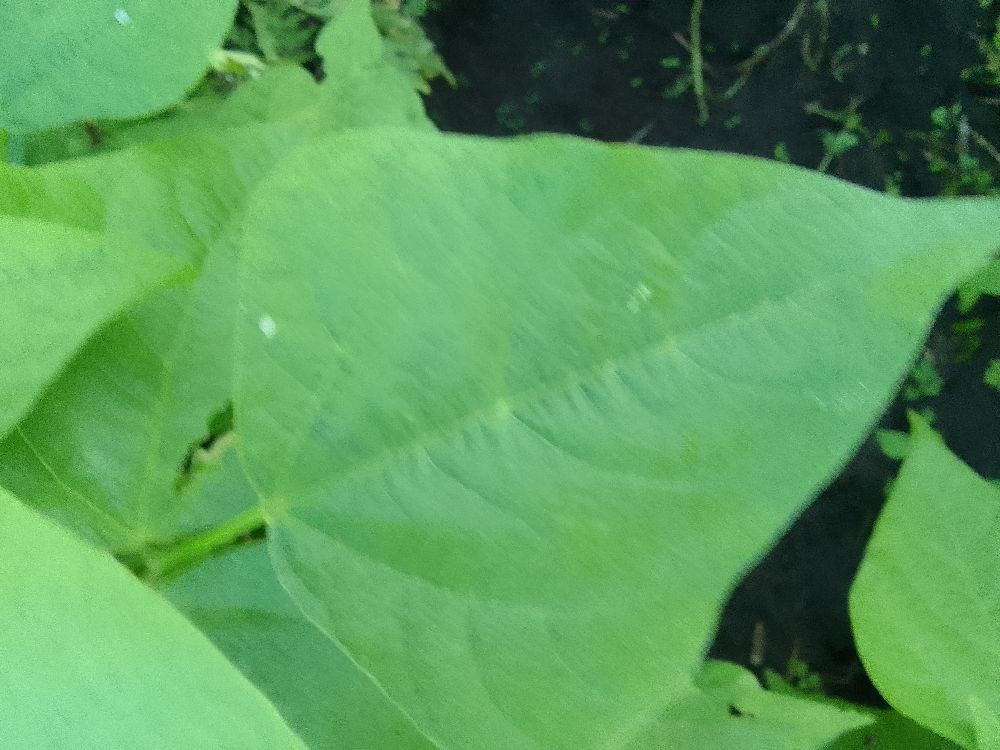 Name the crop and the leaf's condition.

common bean, healthy
